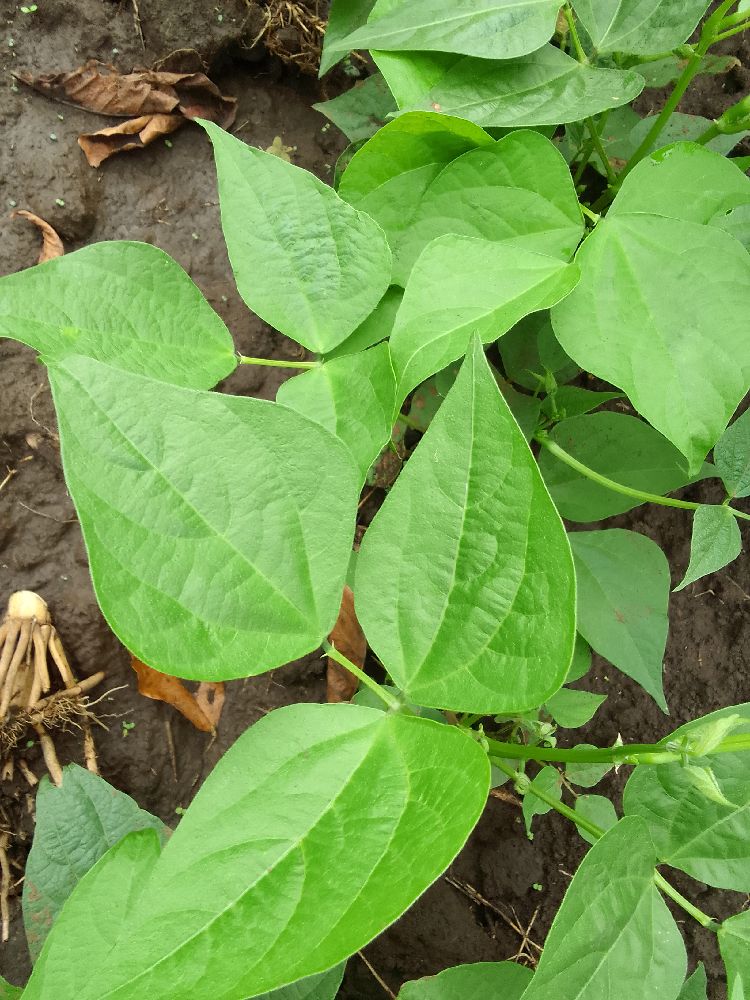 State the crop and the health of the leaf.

common bean, healthy
